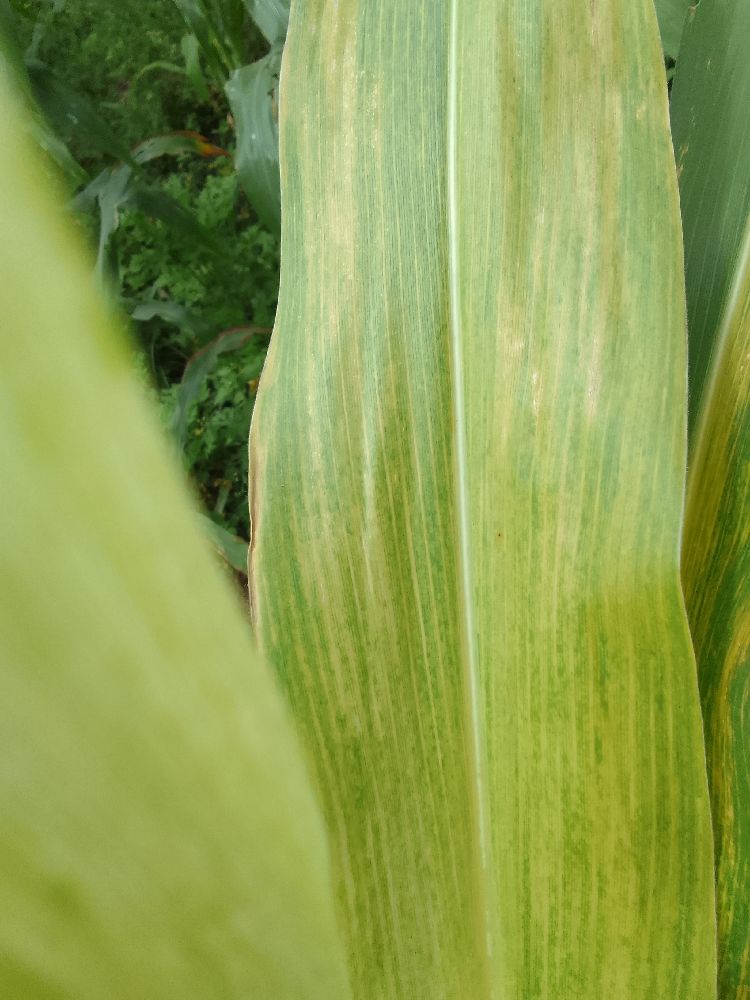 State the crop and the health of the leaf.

maize, maize lethal necrosis
